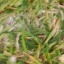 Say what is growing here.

grass
